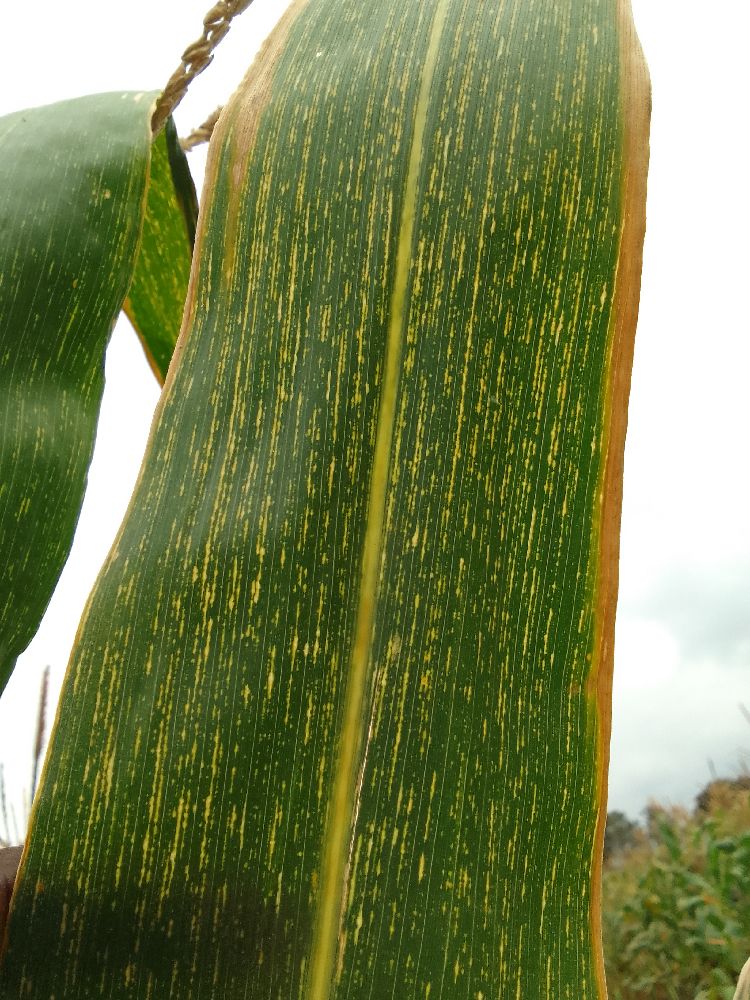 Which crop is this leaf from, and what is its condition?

maize, maize streak virus
